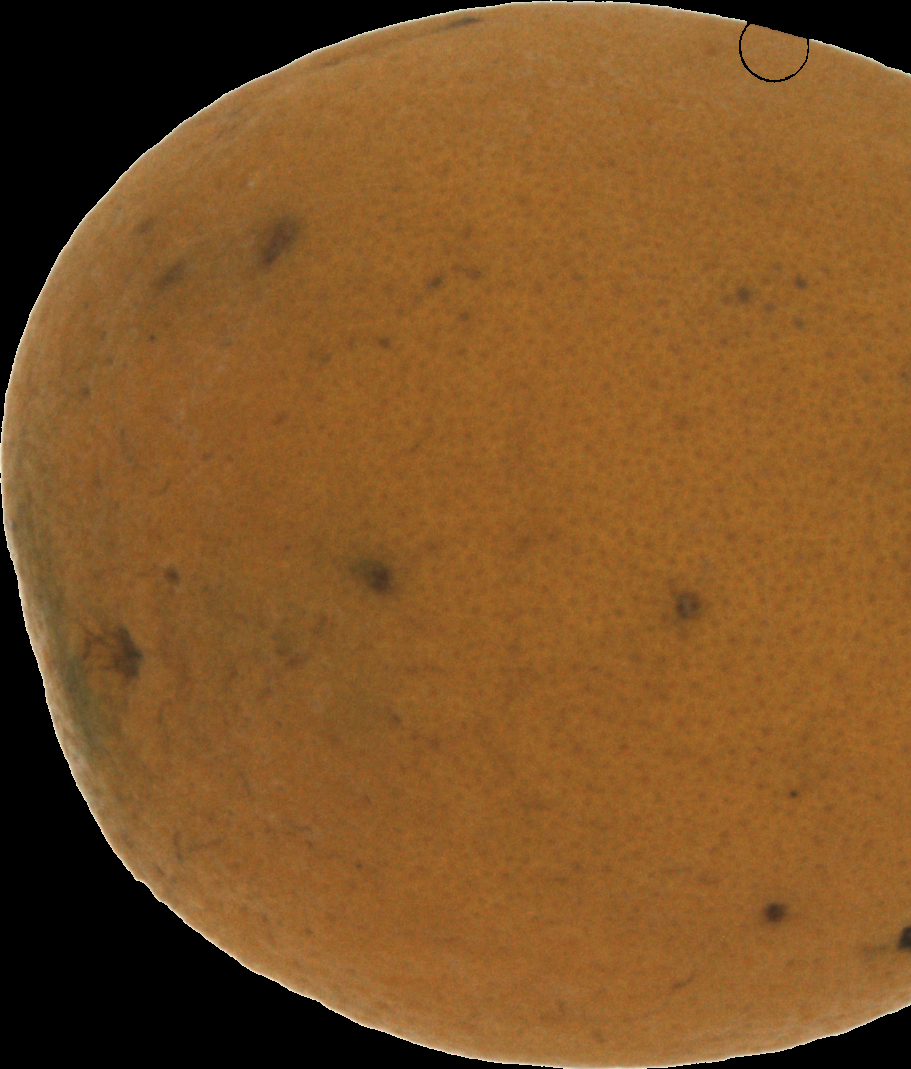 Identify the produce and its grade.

orange, bad
